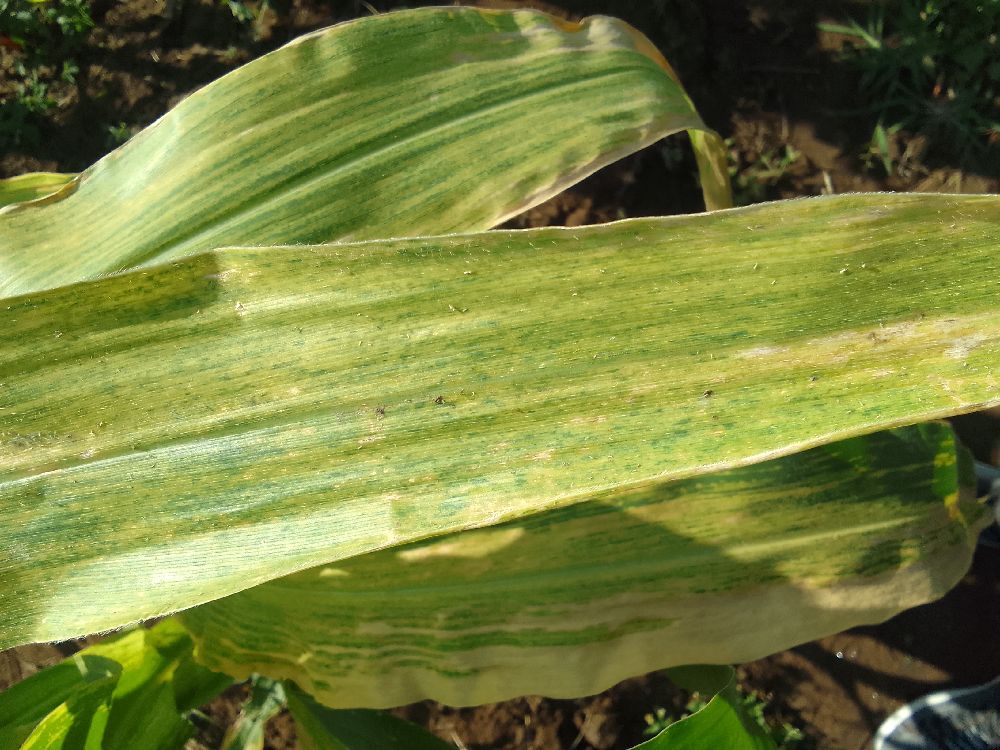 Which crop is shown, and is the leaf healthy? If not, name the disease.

maize, maize lethal necrosis
